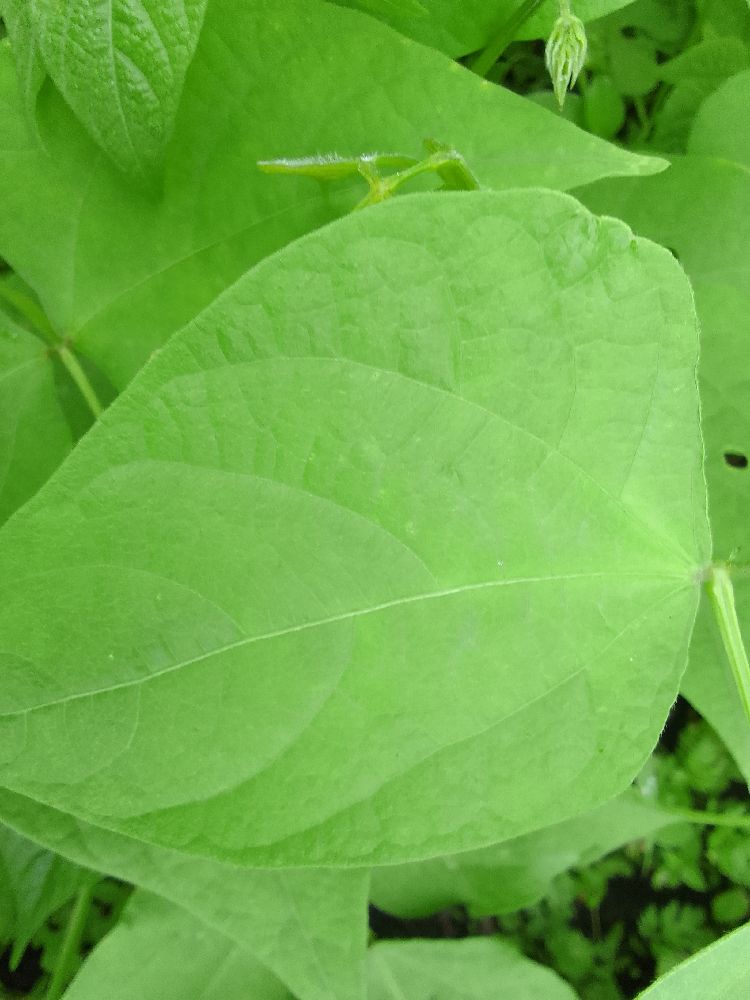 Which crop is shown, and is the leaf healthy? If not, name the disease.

common bean, healthy
